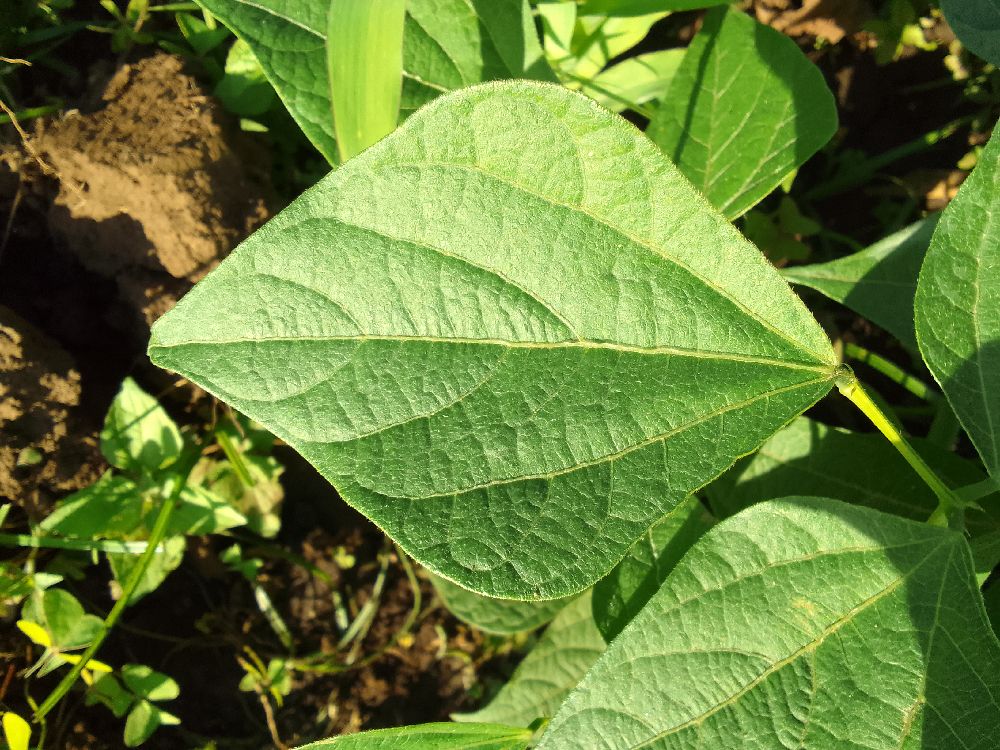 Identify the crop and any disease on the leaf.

common bean, healthy
